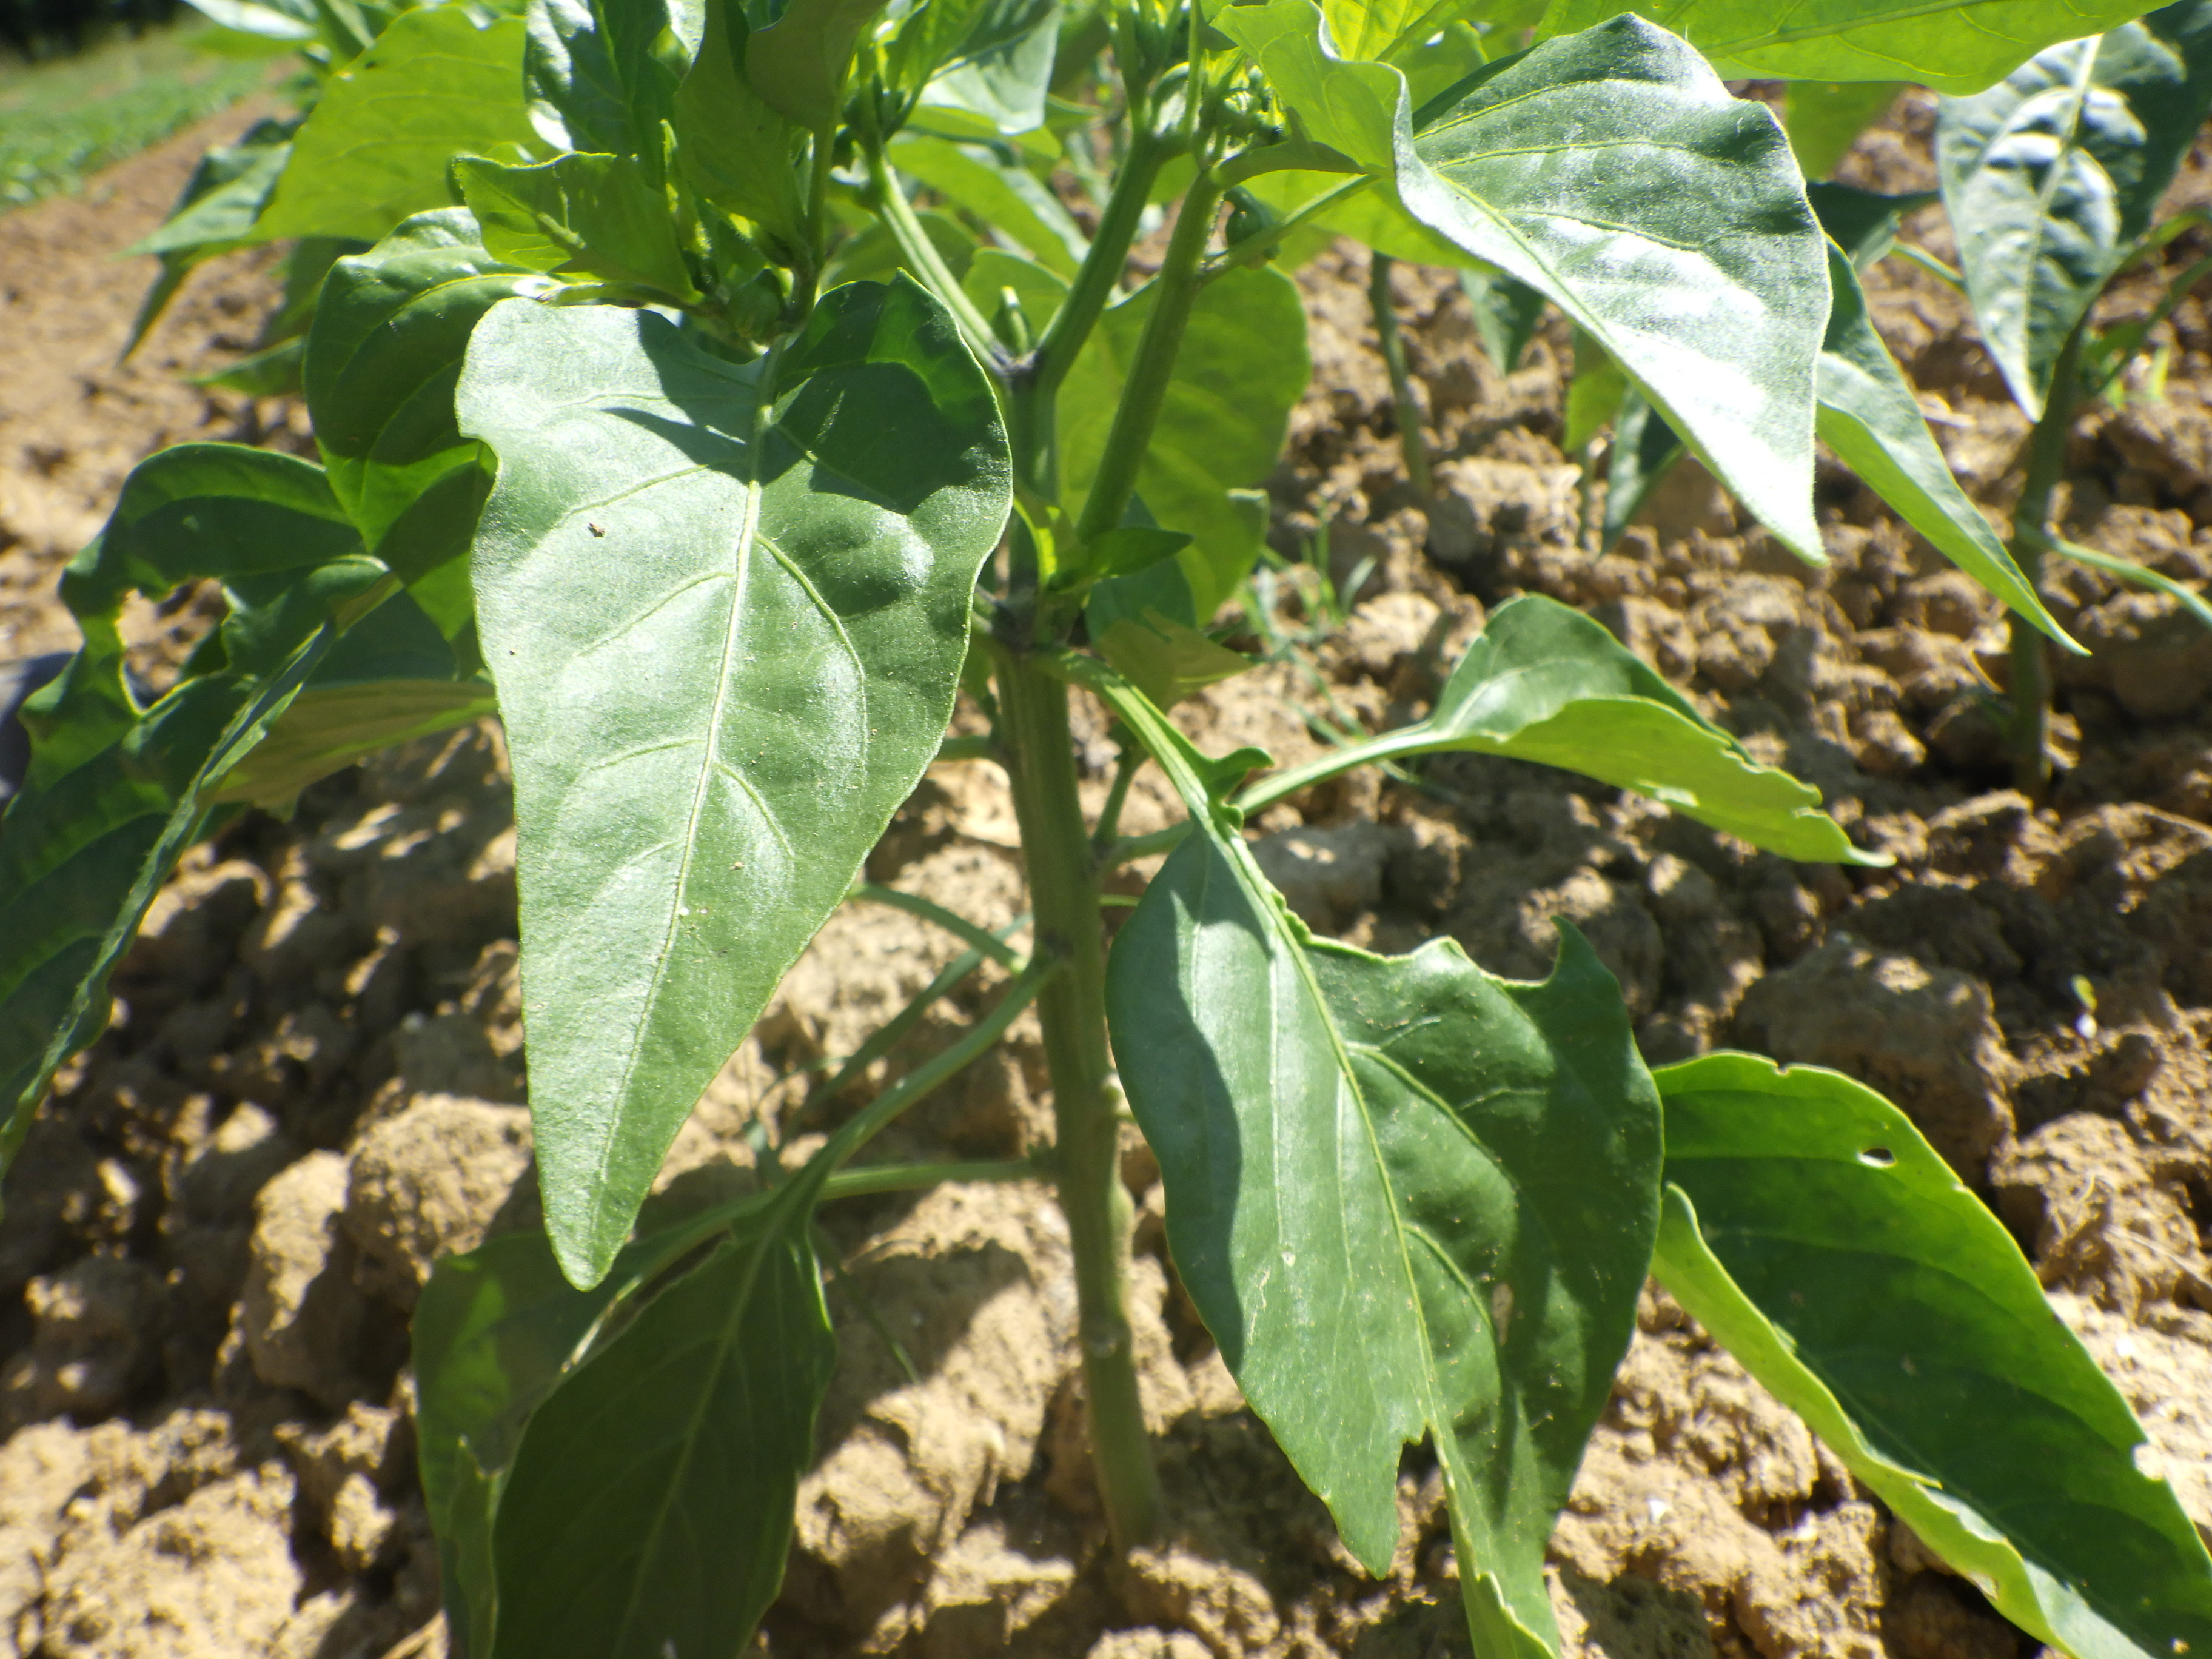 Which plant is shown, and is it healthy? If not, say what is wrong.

chili pepper, aphids, phytophagous
